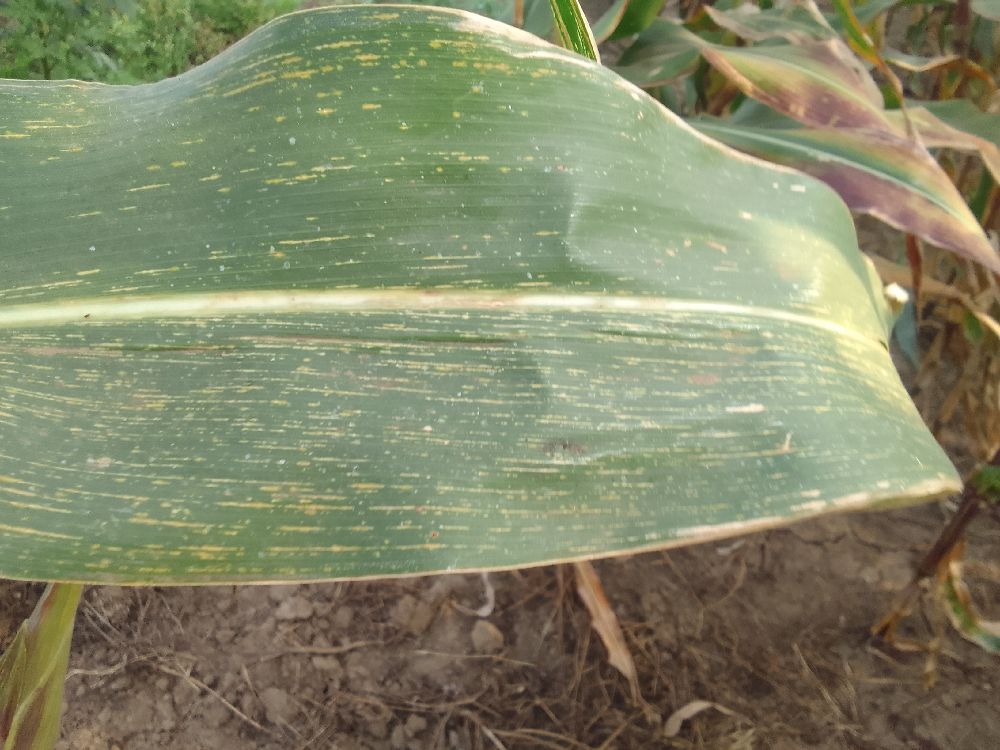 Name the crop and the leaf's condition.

maize, maize streak virus
